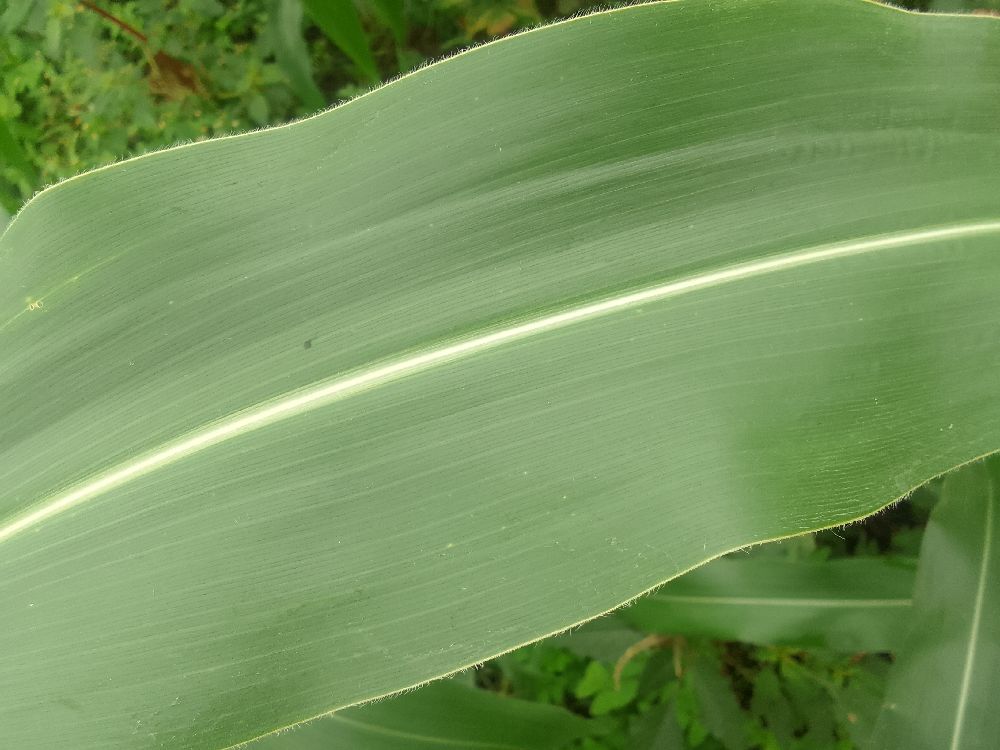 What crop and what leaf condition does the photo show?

maize, healthy
